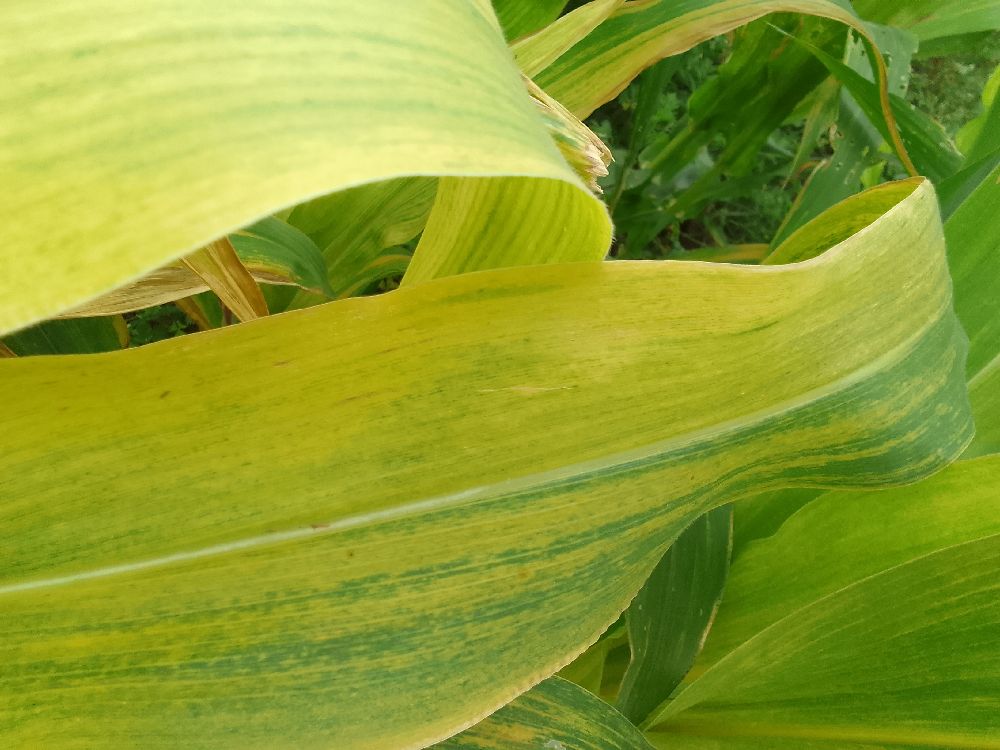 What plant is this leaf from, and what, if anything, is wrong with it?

maize, maize lethal necrosis
